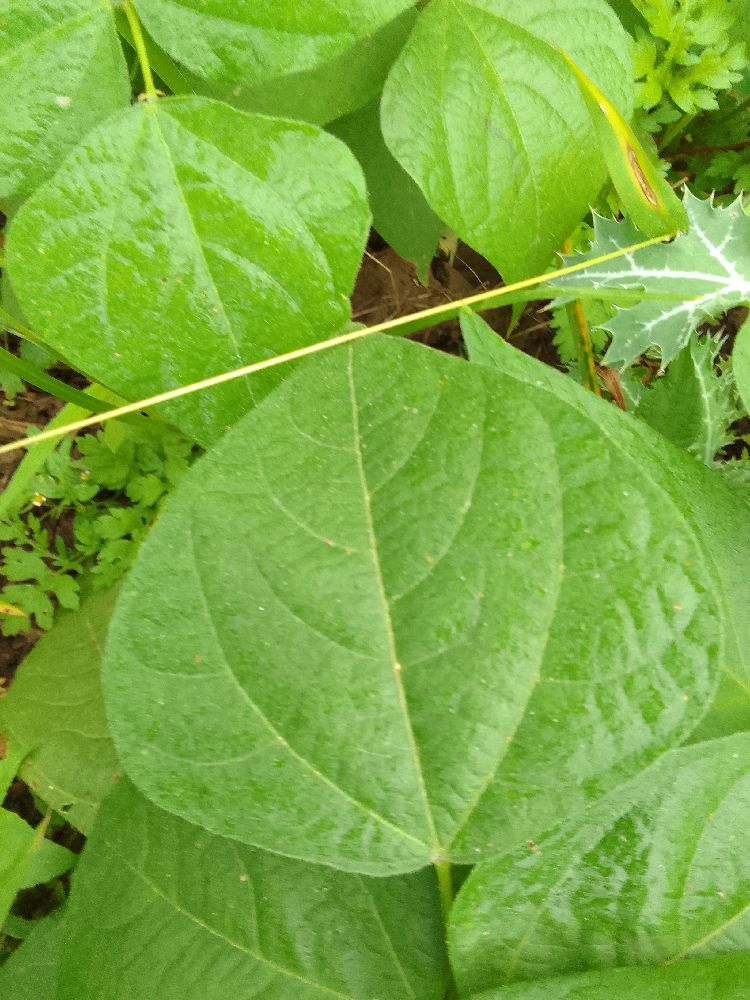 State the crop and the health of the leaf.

common bean, healthy
